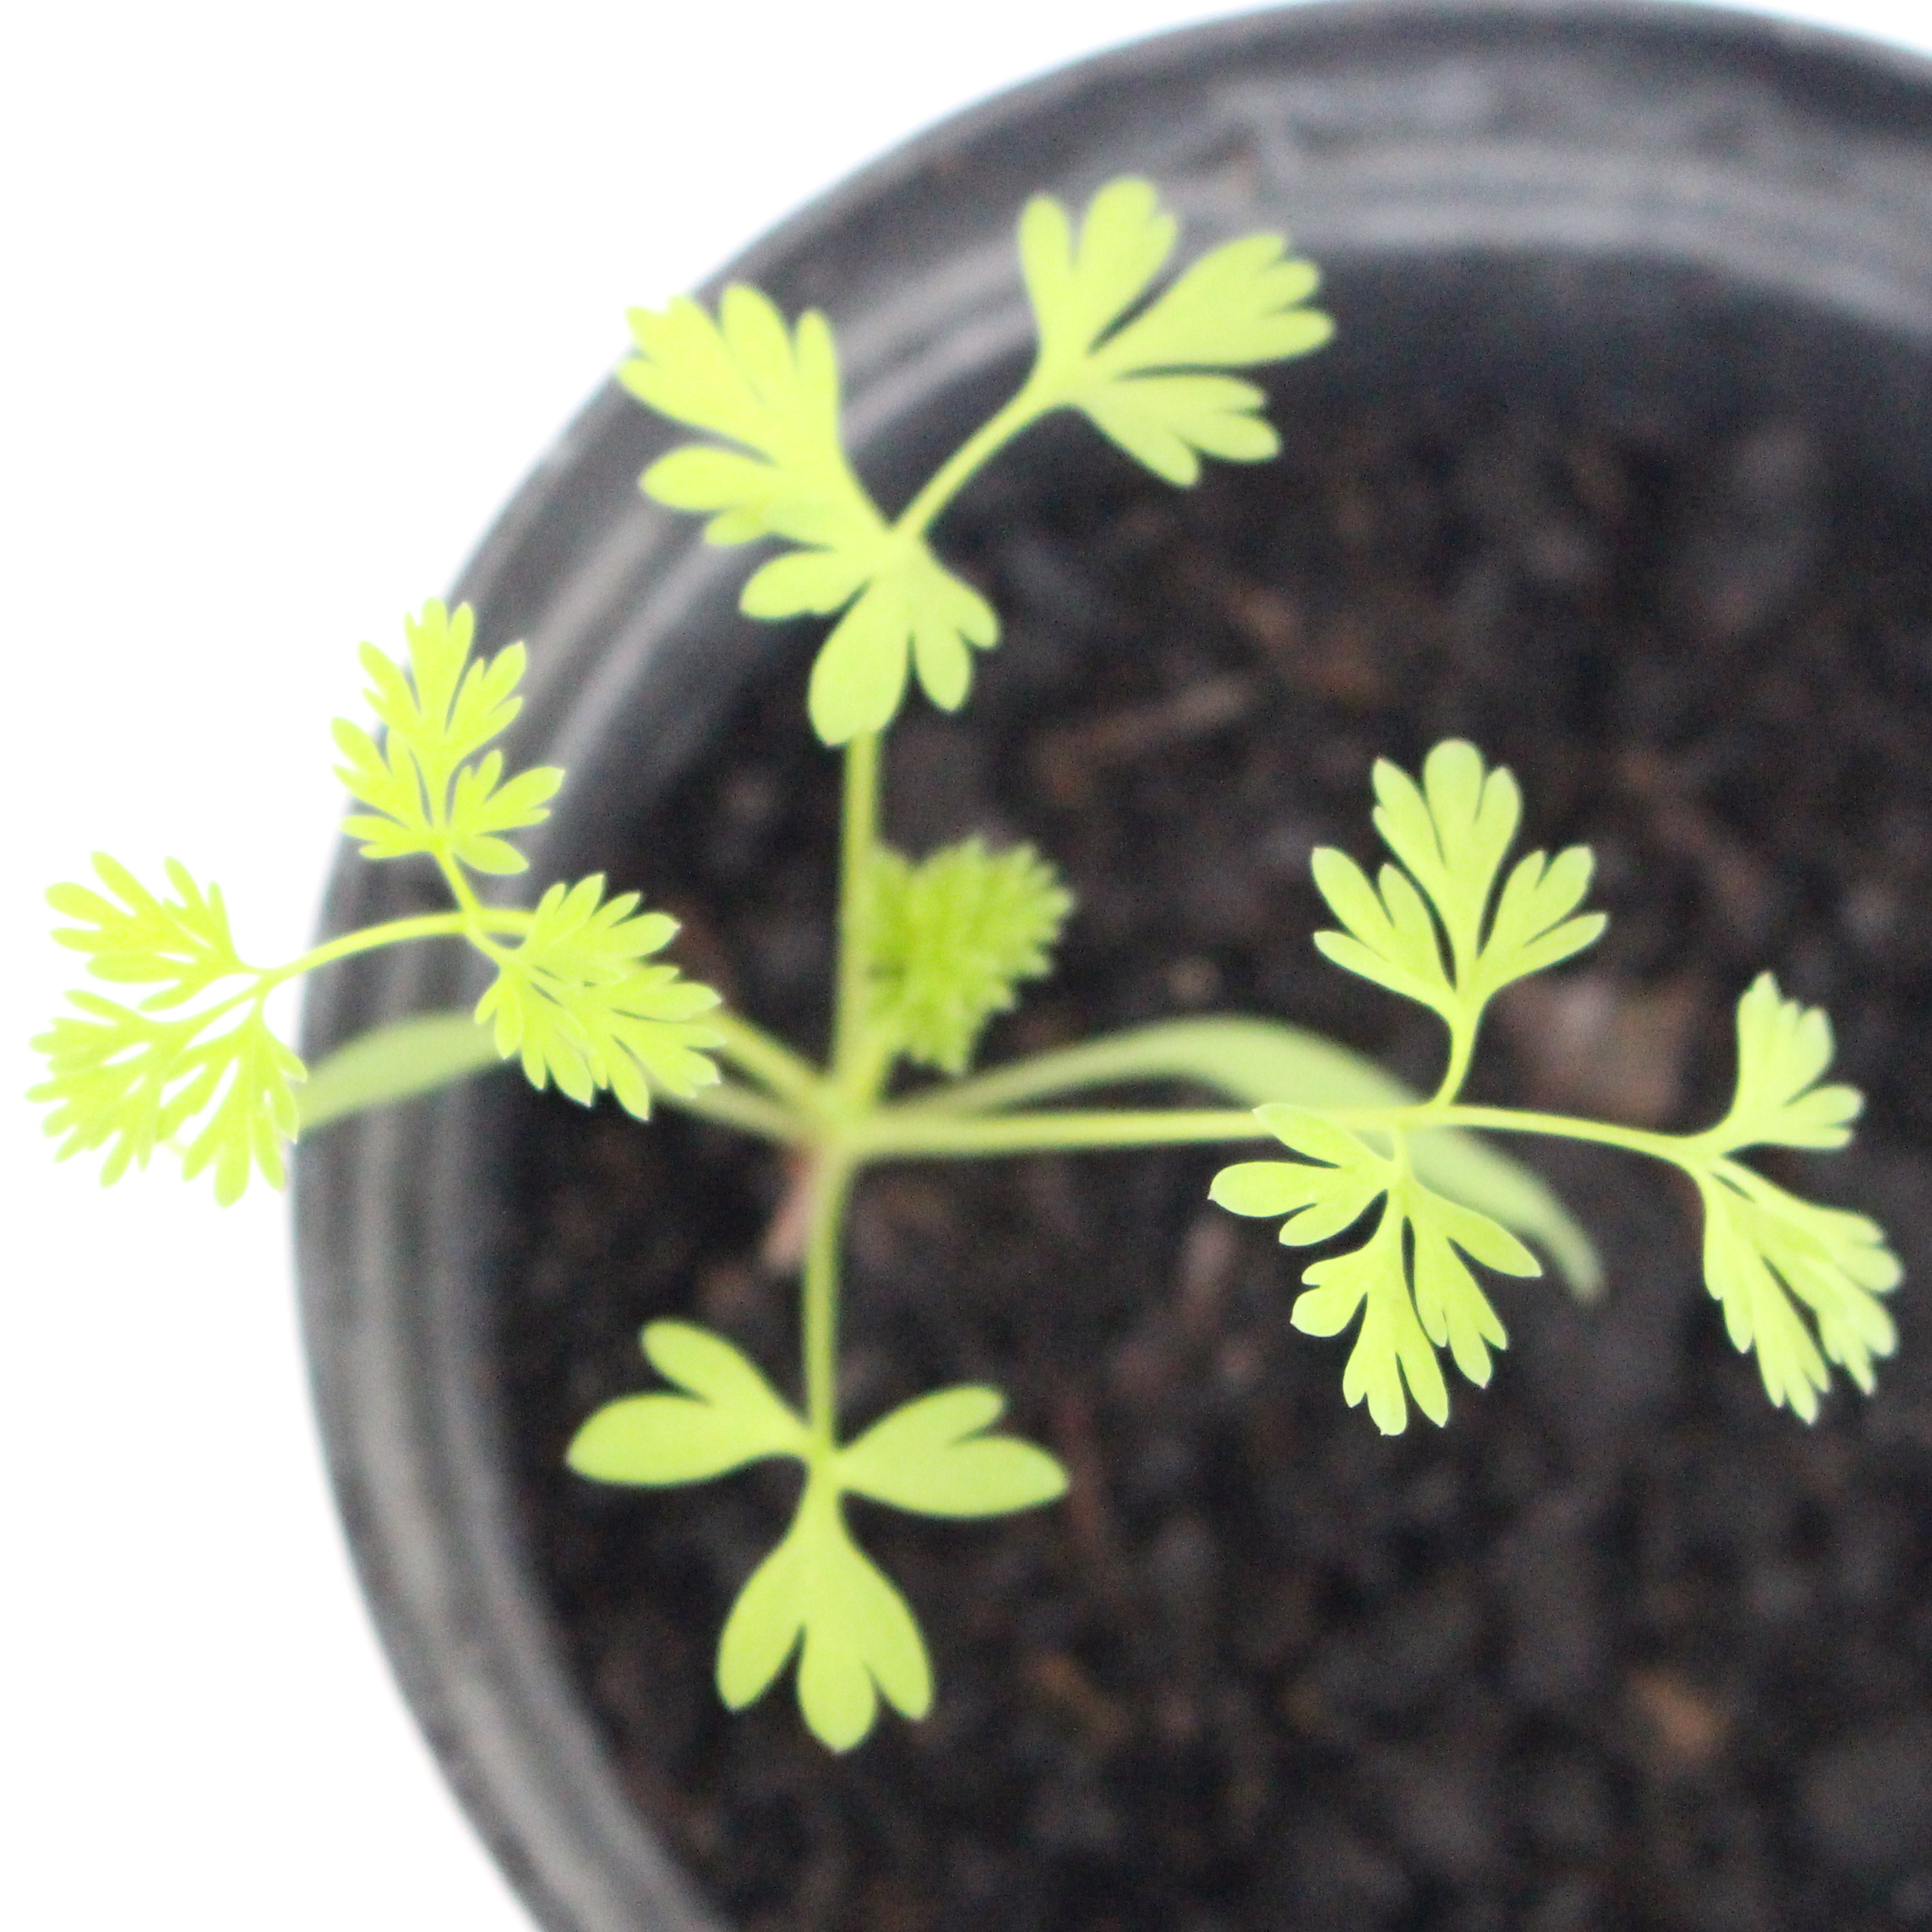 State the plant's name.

Fumaria officinalis
